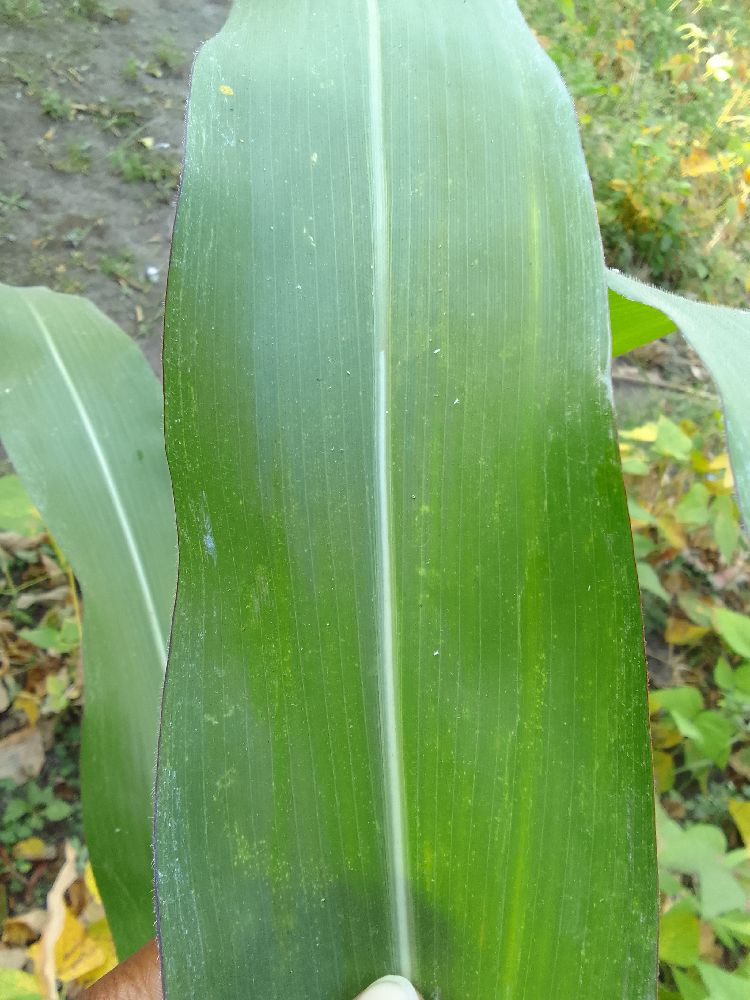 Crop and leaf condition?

maize, healthy
